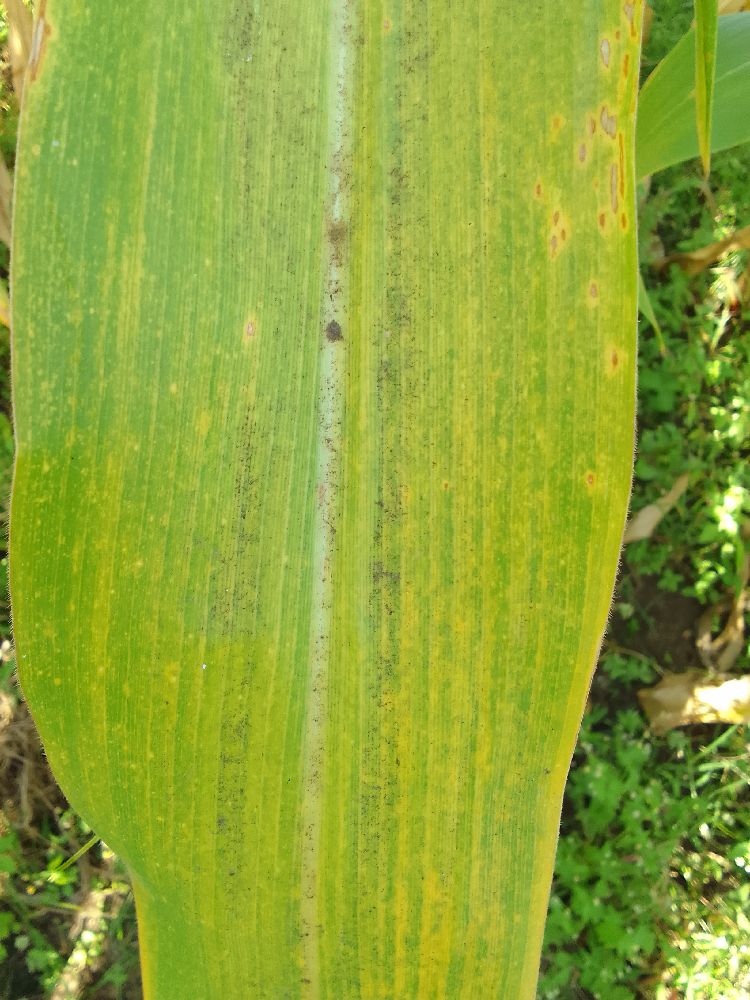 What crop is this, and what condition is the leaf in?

maize, maize lethal necrosis
